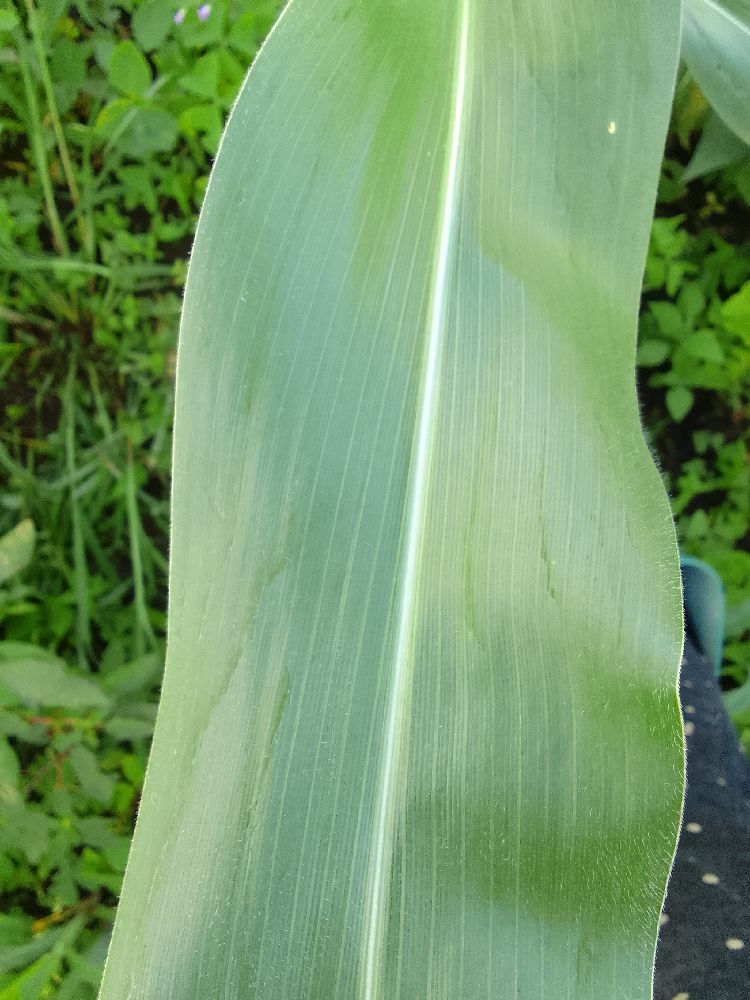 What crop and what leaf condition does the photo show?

maize, healthy
